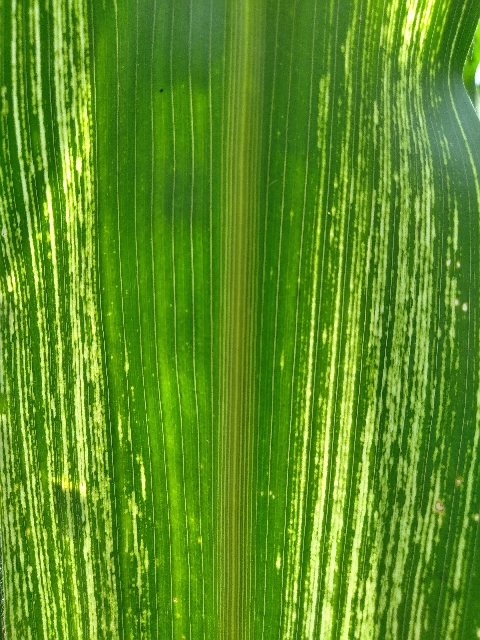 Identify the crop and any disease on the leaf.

maize, maize streak virus
